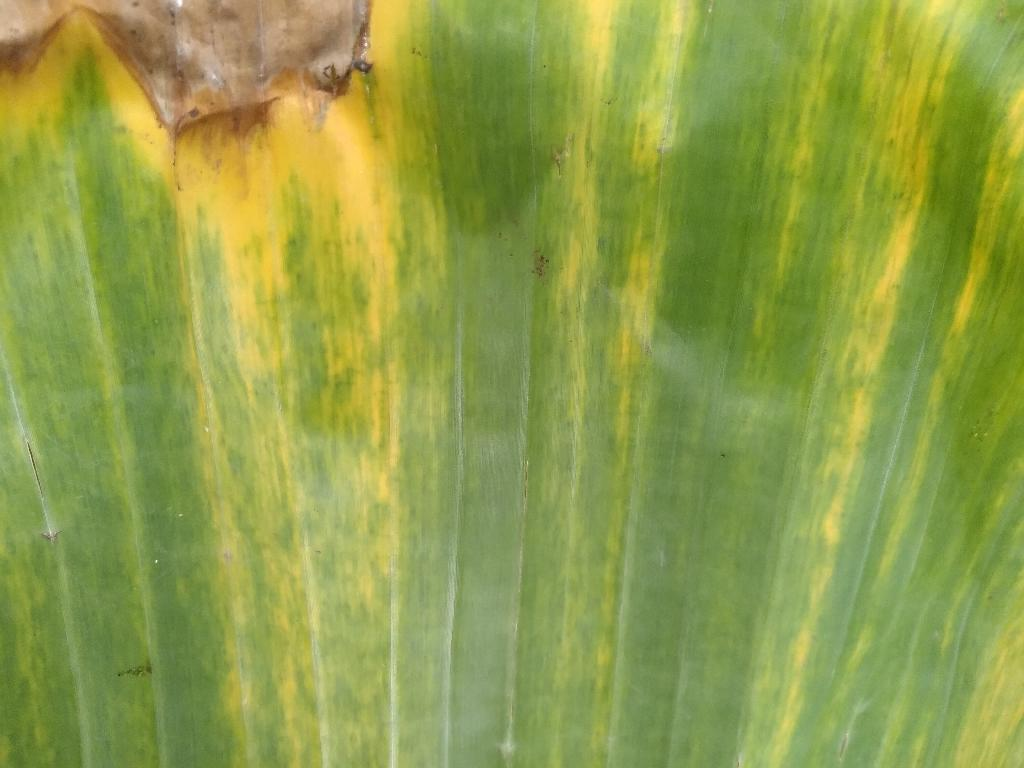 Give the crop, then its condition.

banana, fusarium wilt race 1
